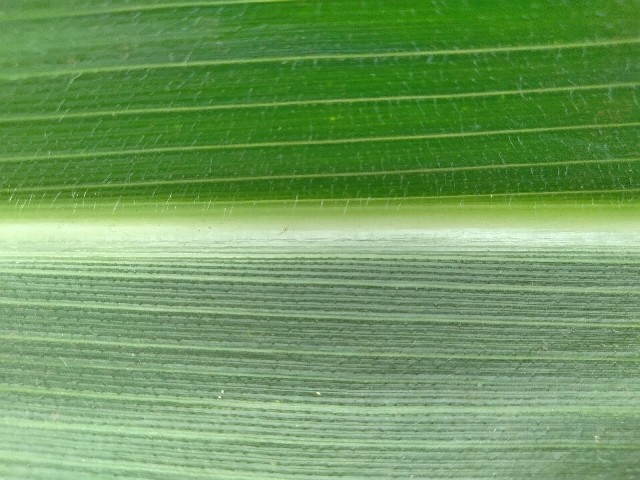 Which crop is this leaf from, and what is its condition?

maize, healthy
